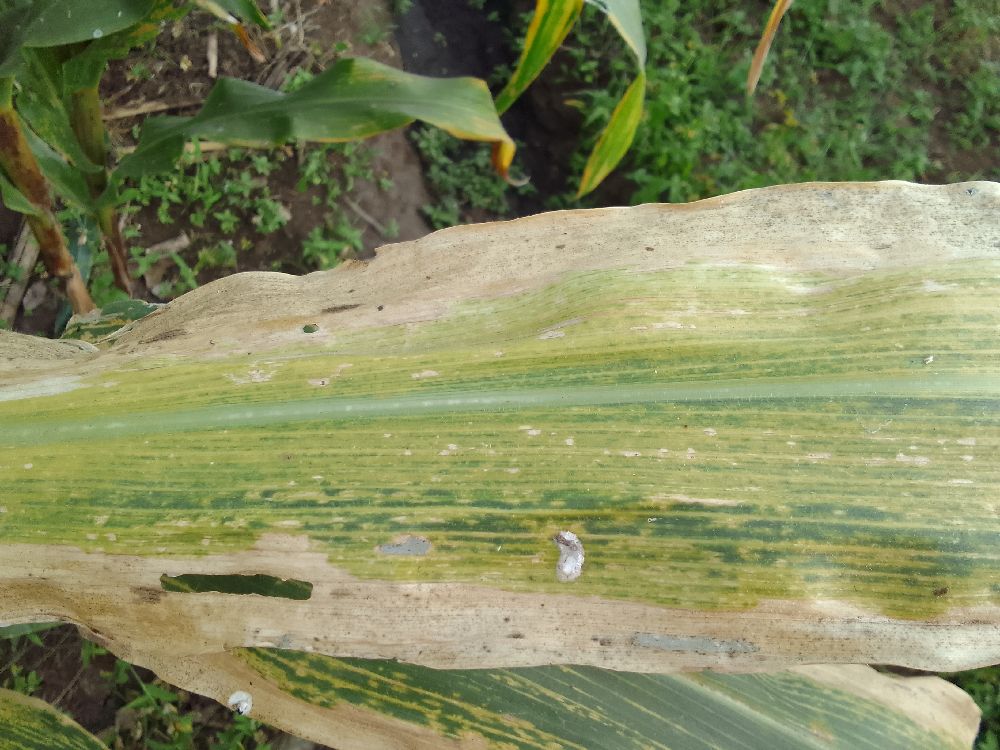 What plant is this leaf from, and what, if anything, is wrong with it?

maize, maize lethal necrosis
